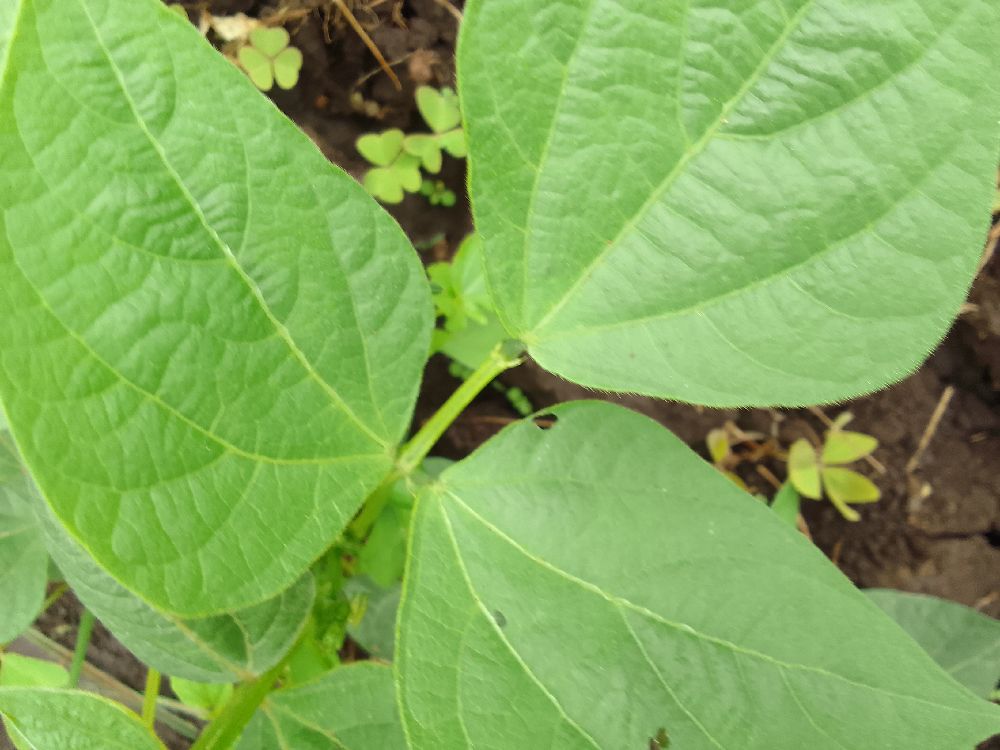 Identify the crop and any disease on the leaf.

common bean, healthy
